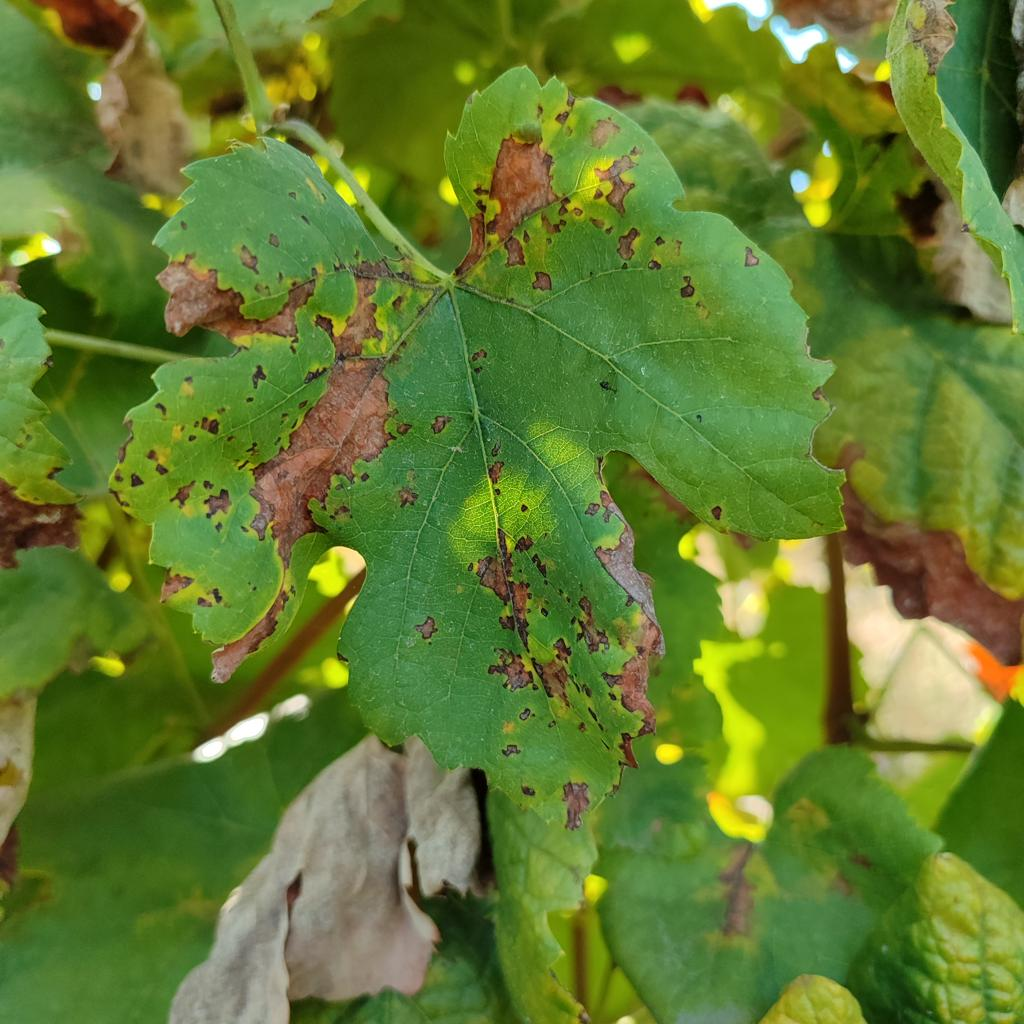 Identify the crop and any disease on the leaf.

grapevine, downy mildew
